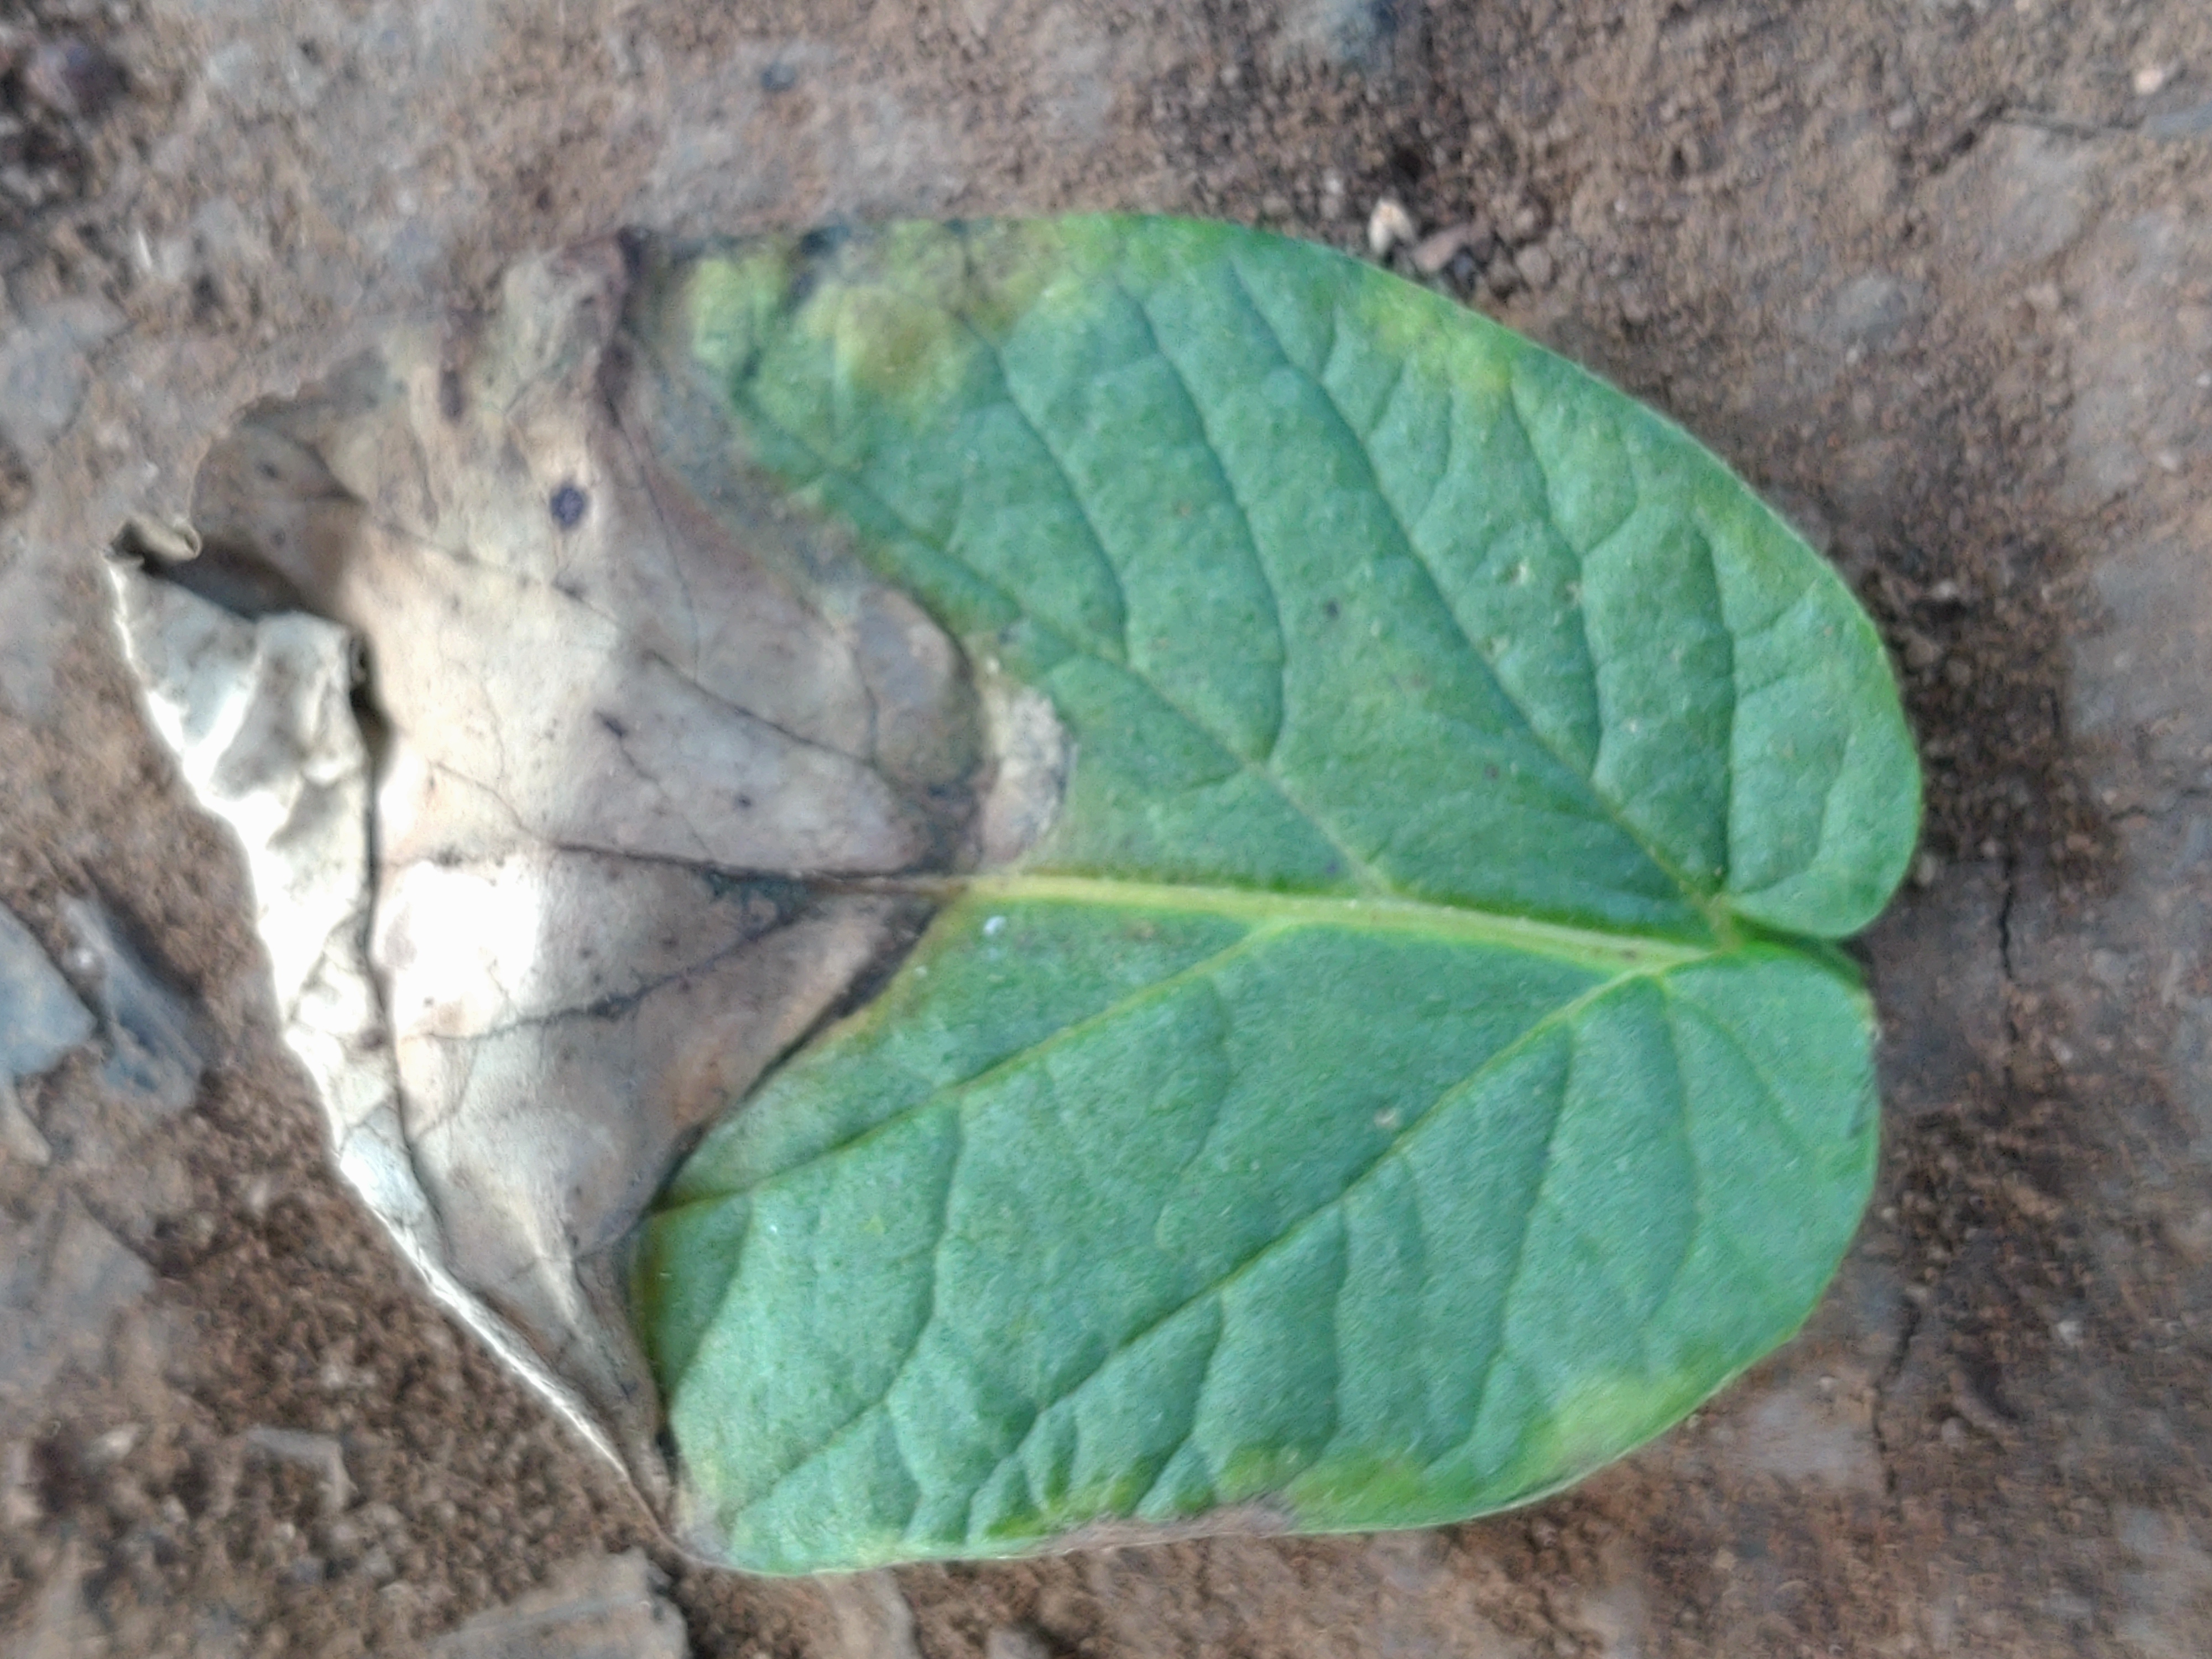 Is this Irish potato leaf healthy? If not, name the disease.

early blight
